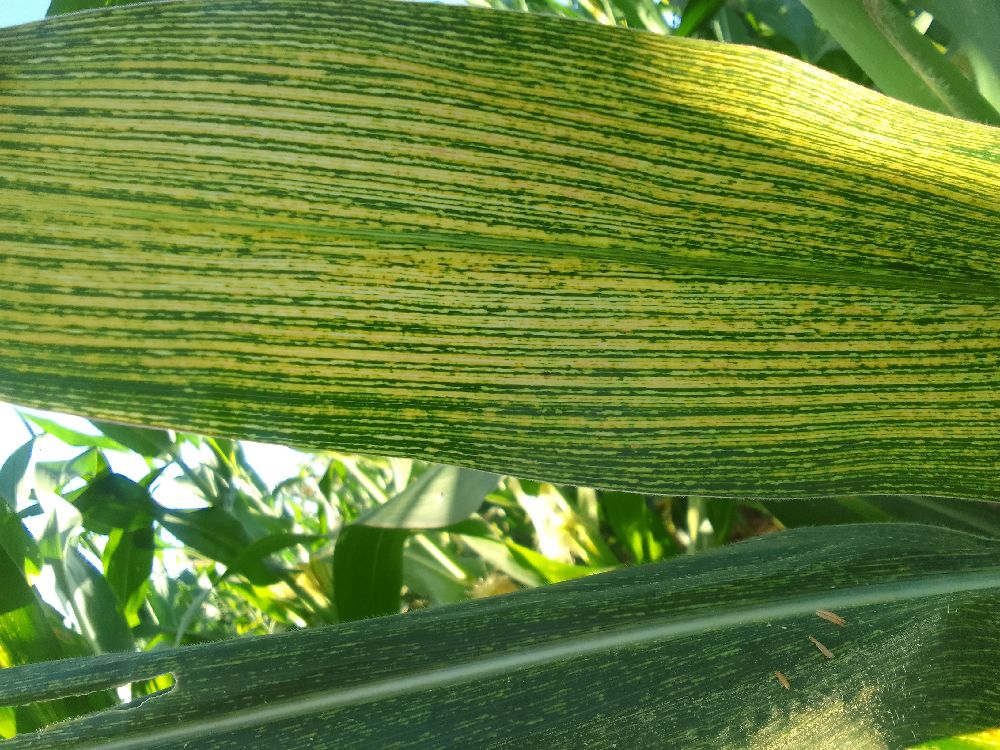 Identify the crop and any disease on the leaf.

maize, maize streak virus
